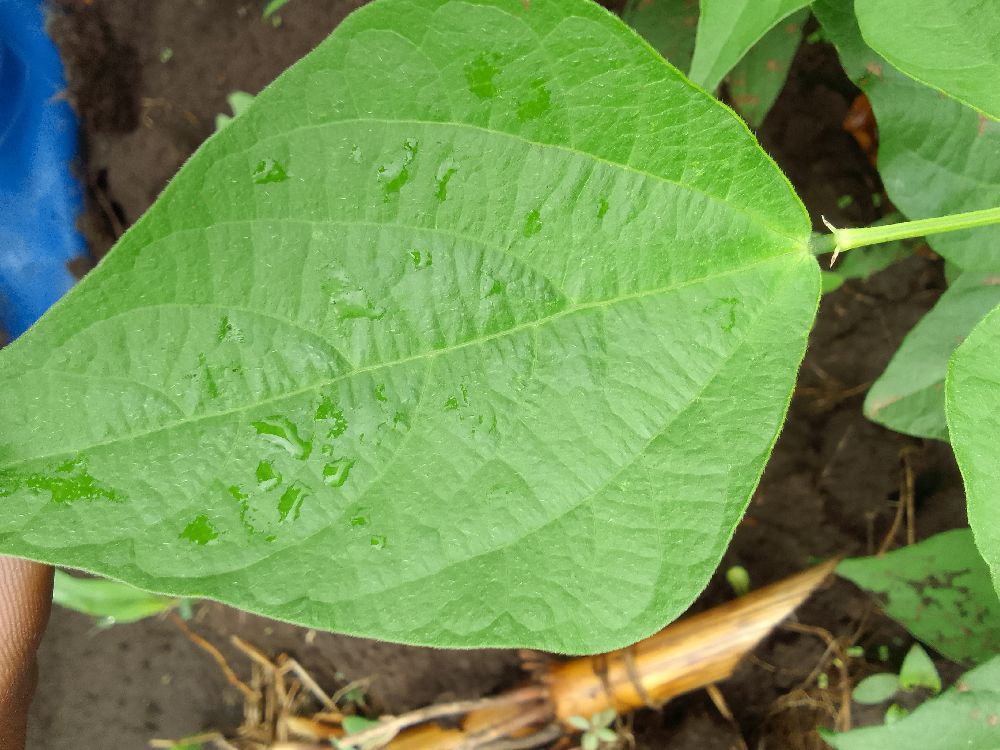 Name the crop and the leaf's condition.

common bean, healthy
